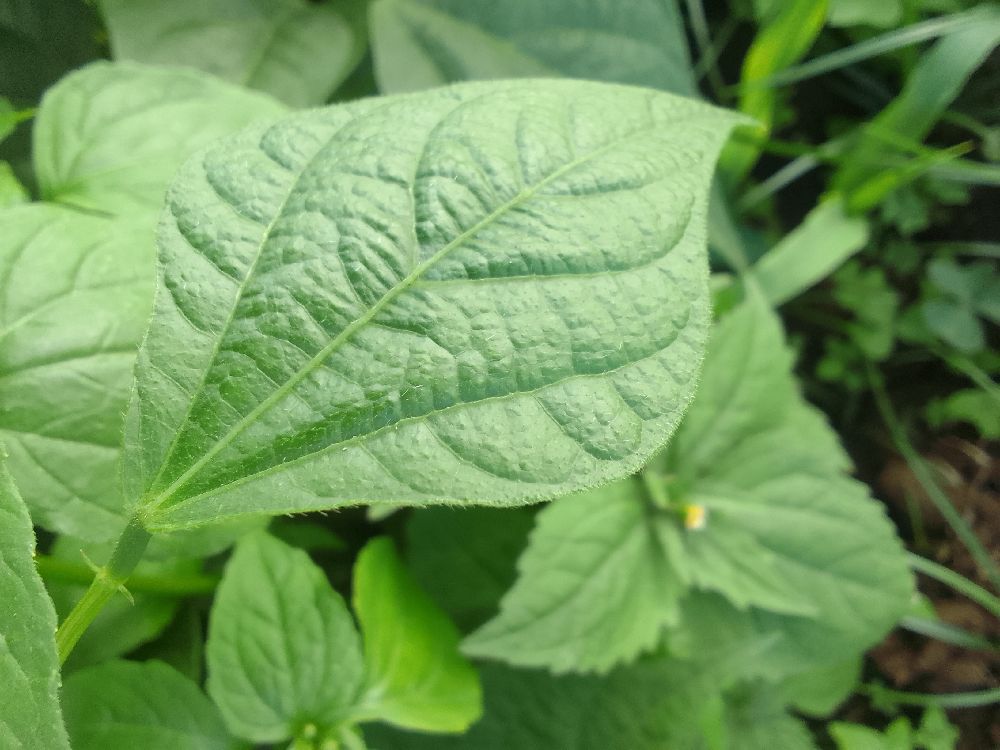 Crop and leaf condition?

common bean, healthy
